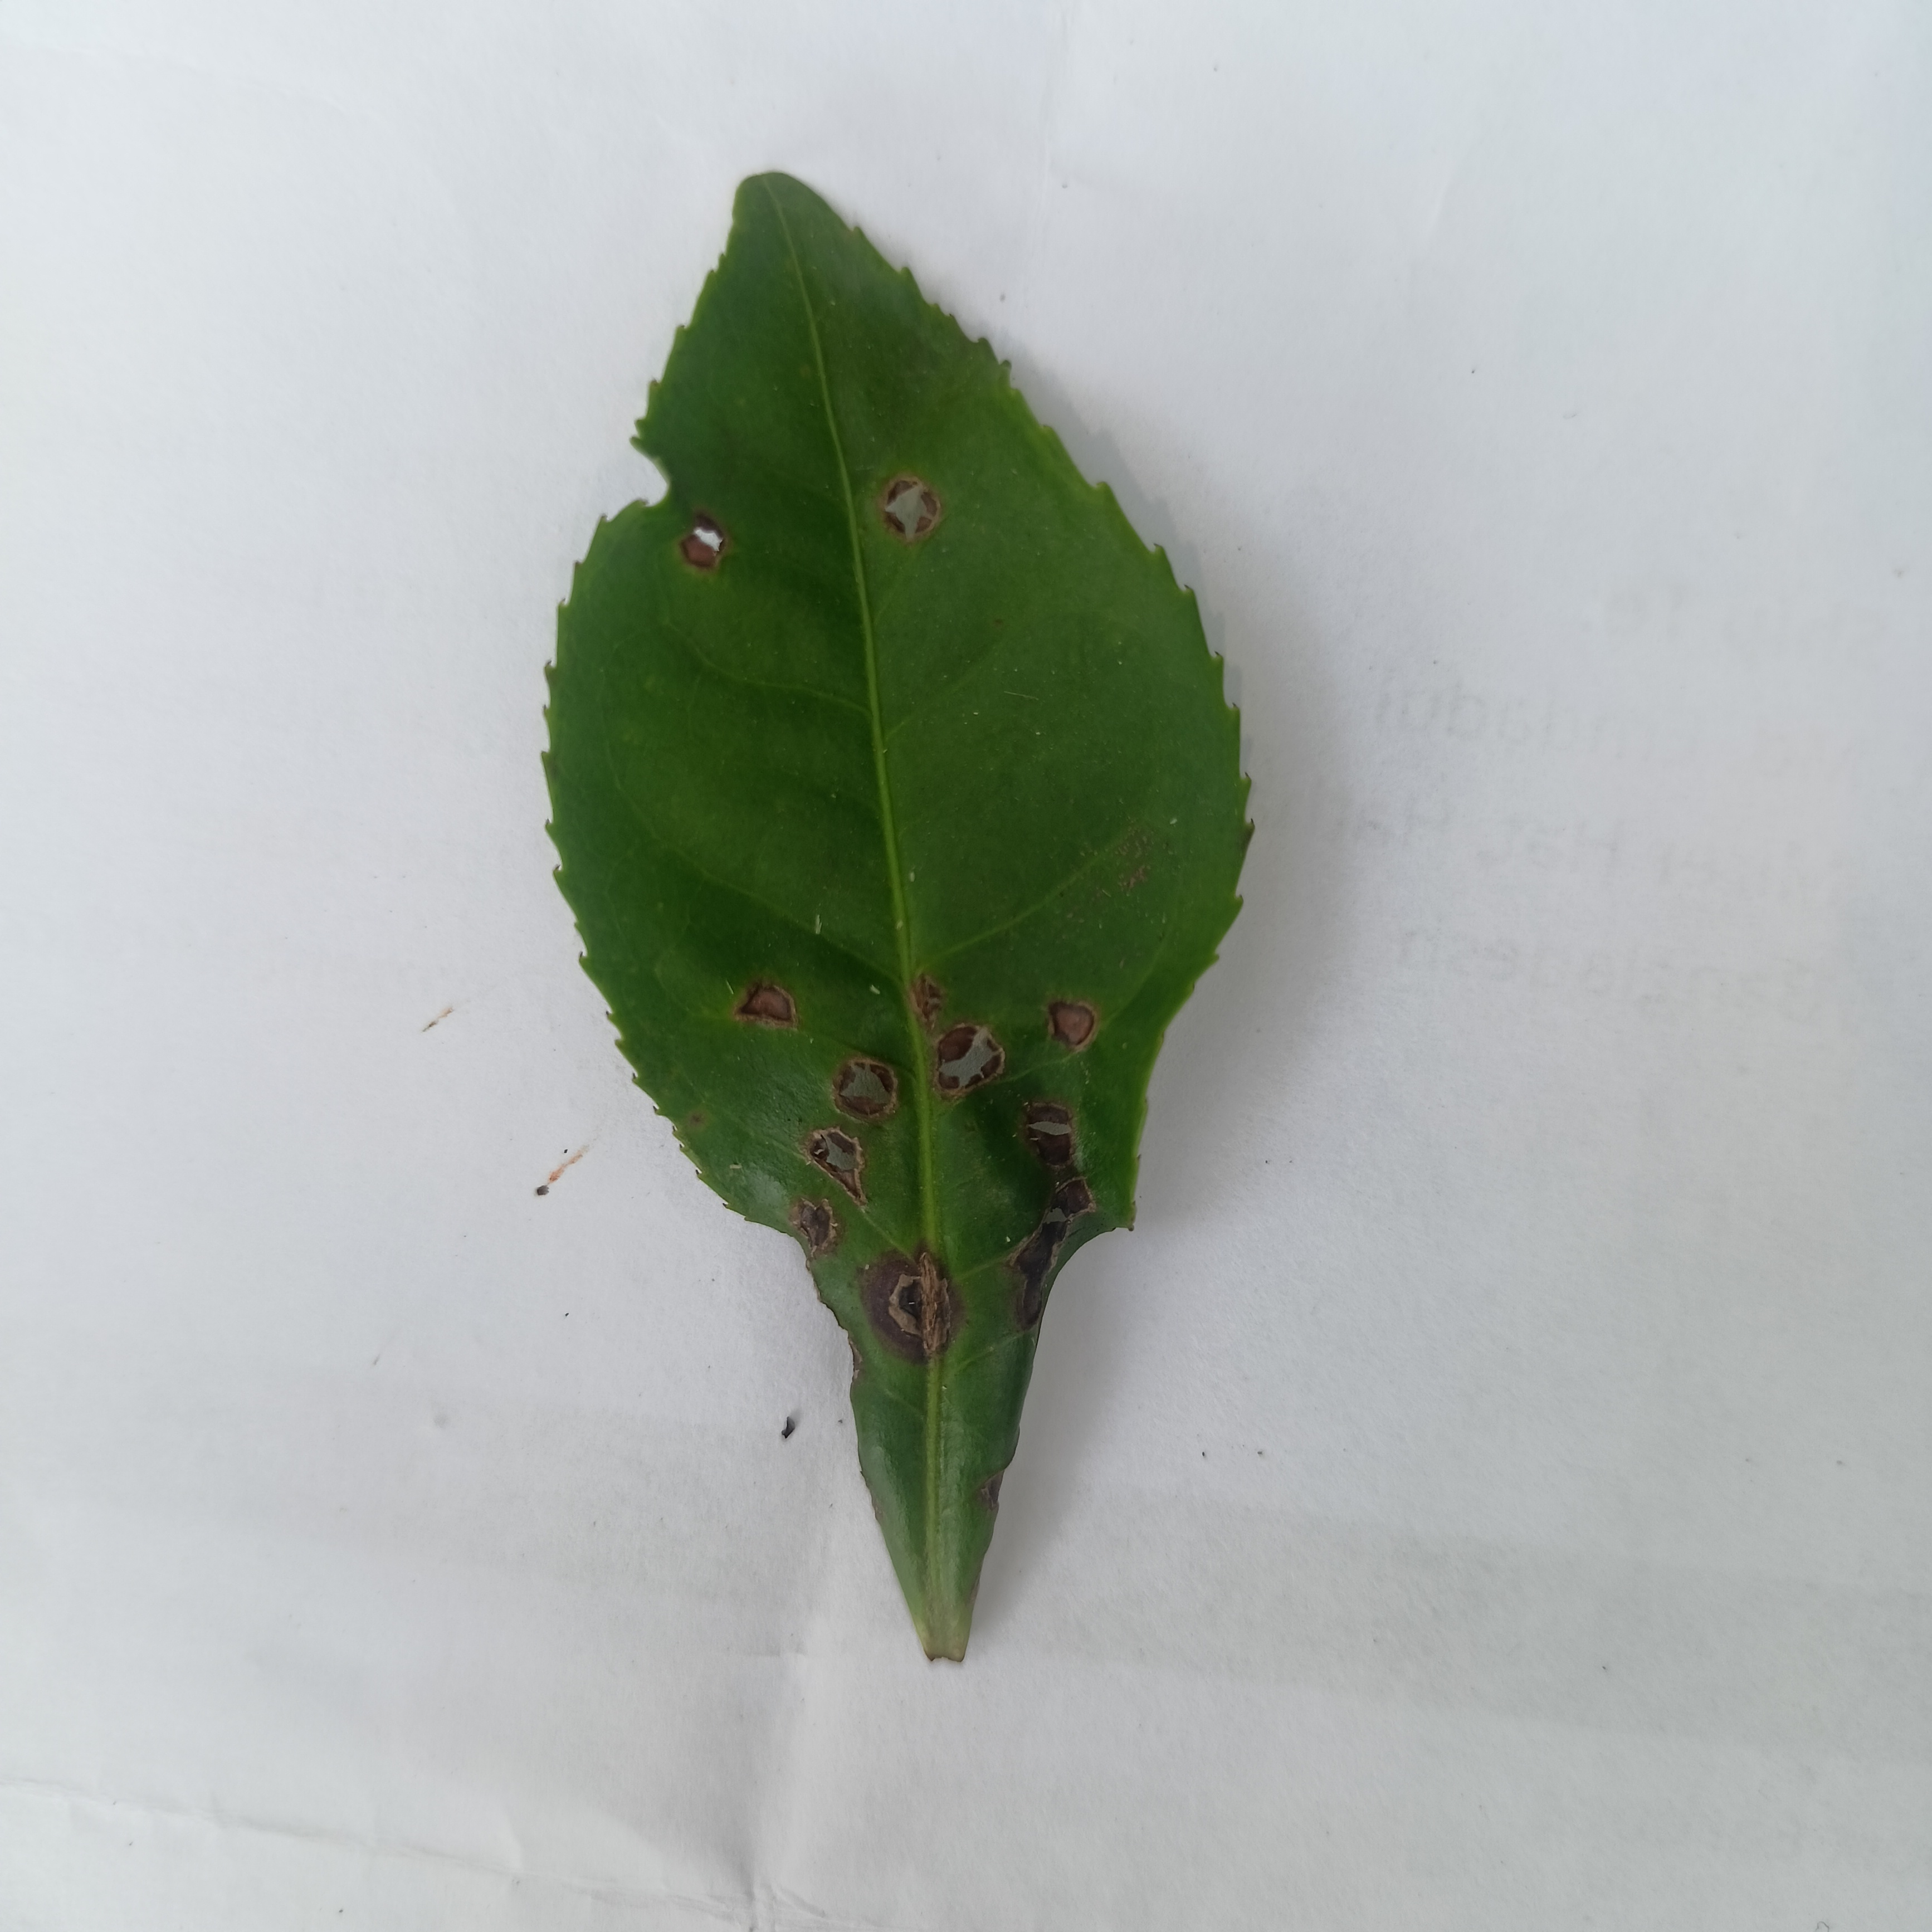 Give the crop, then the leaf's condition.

tea, helopeltis
